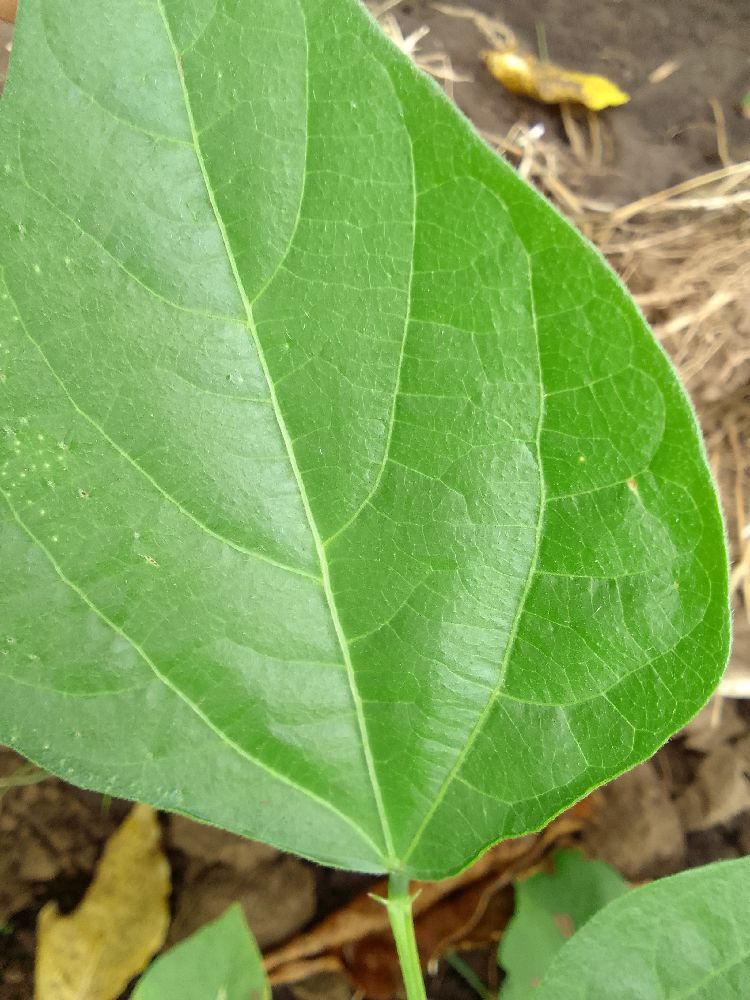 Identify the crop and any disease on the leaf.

common bean, healthy
